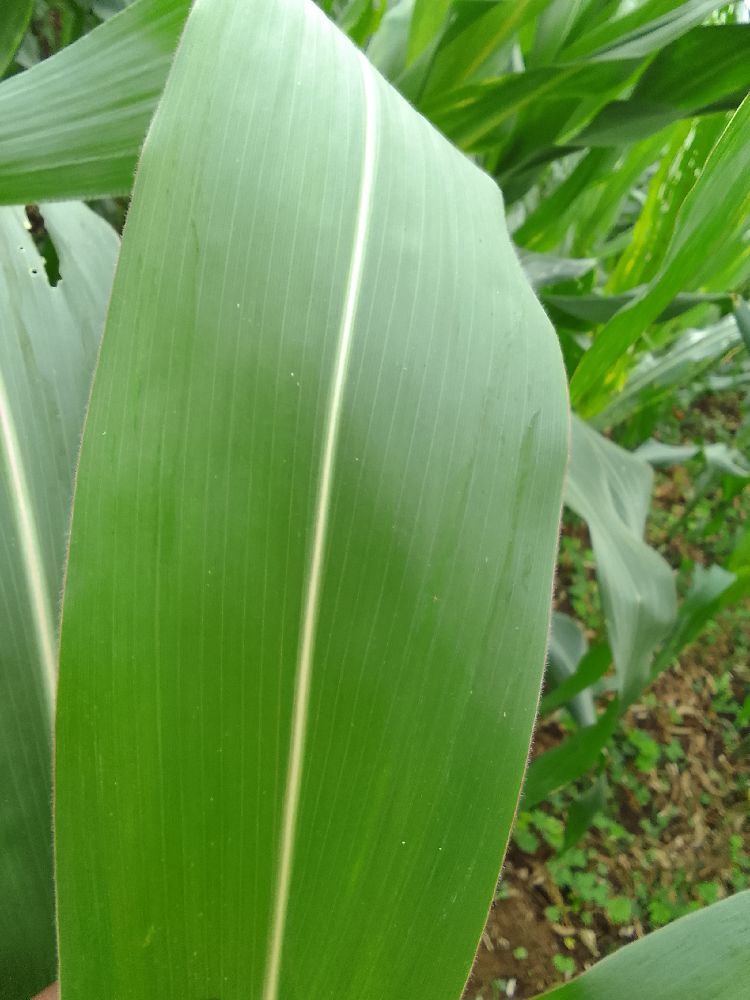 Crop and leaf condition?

maize, healthy
